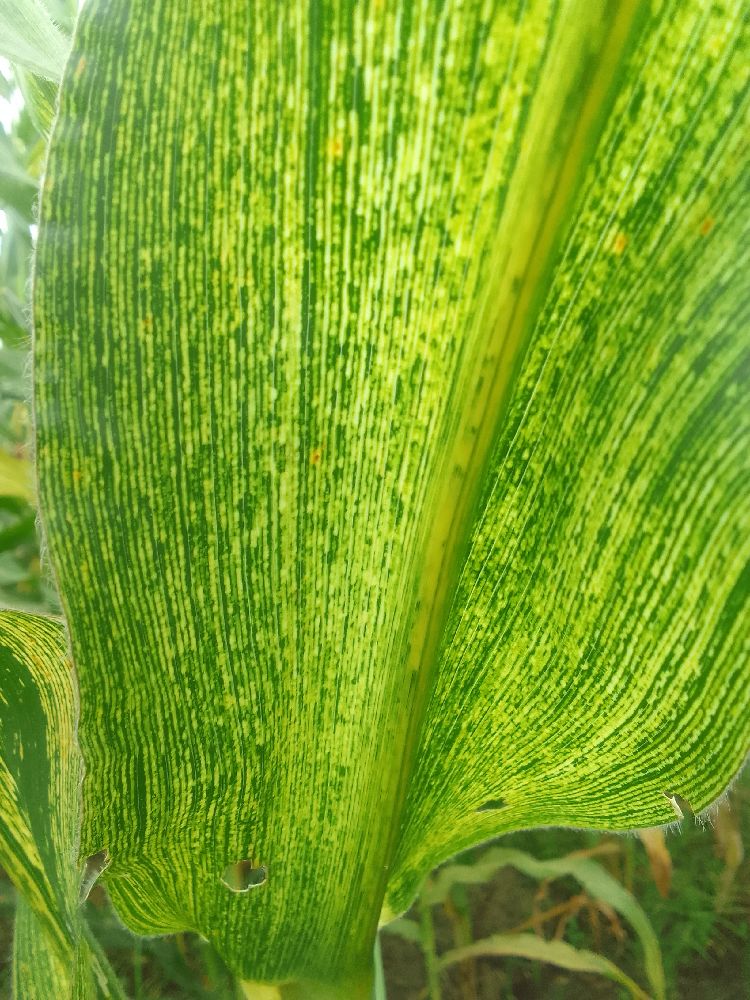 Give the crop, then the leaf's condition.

maize, maize streak virus
